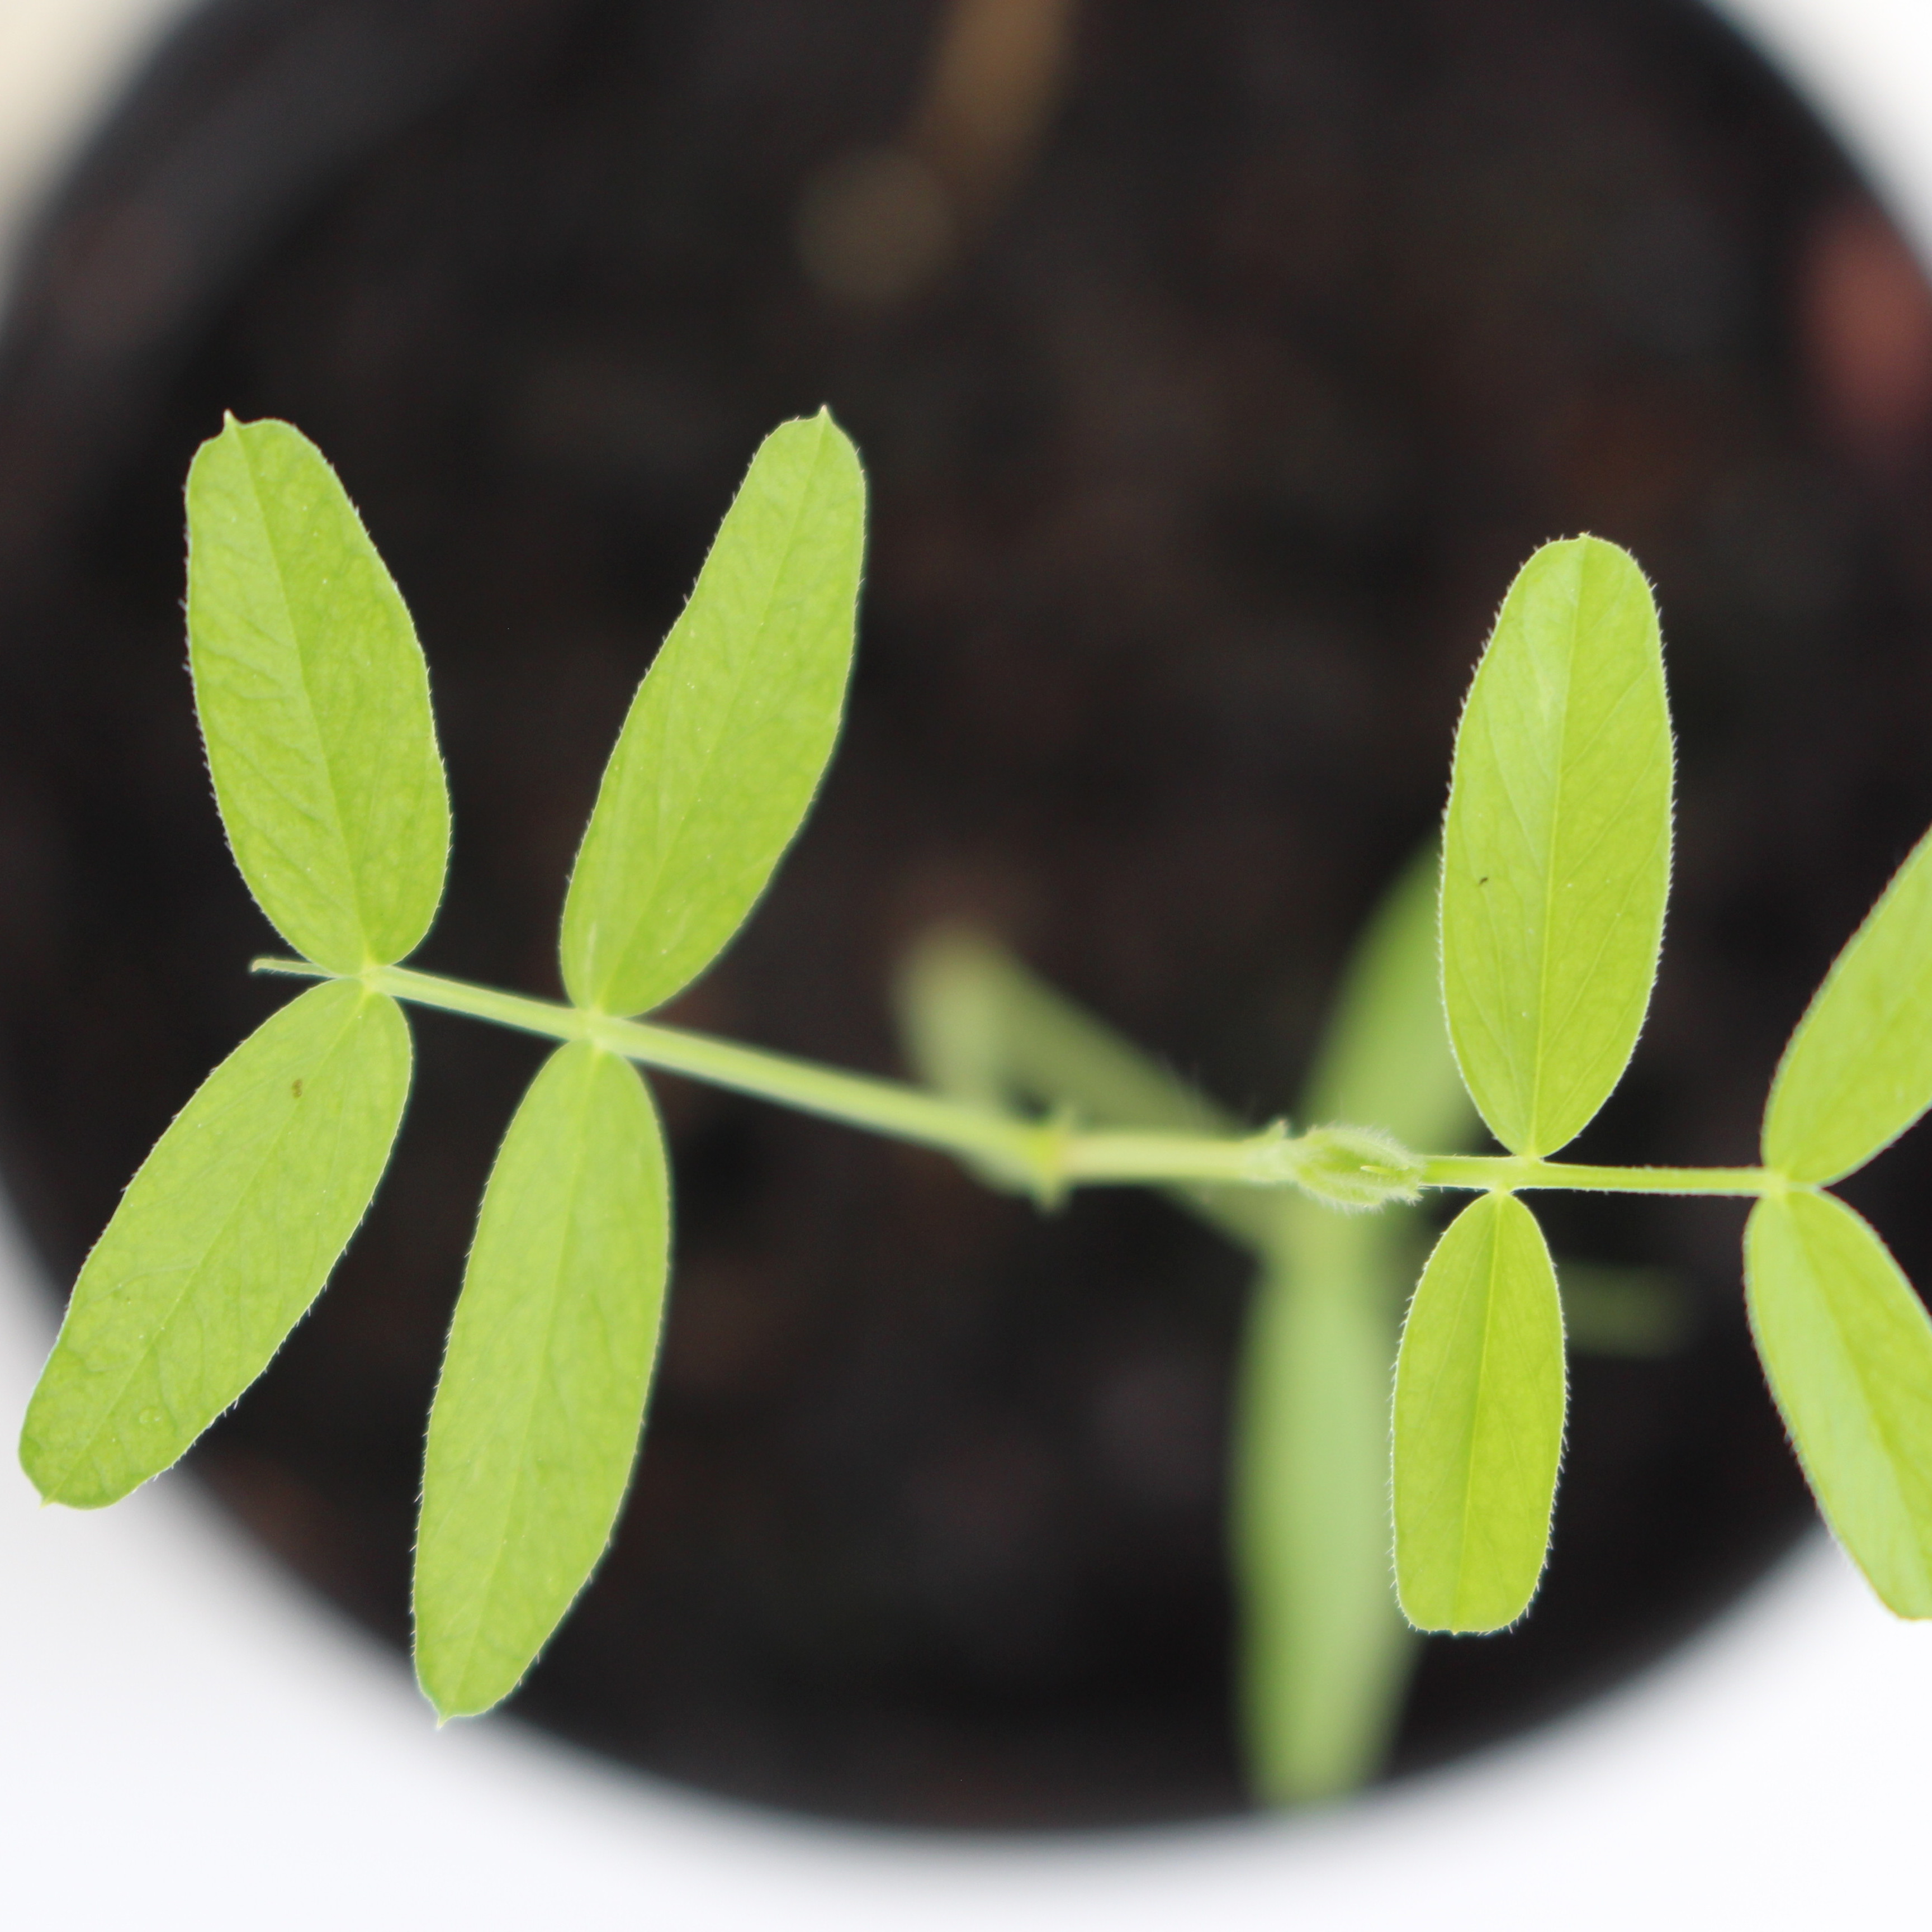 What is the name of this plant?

Vicia sativa
